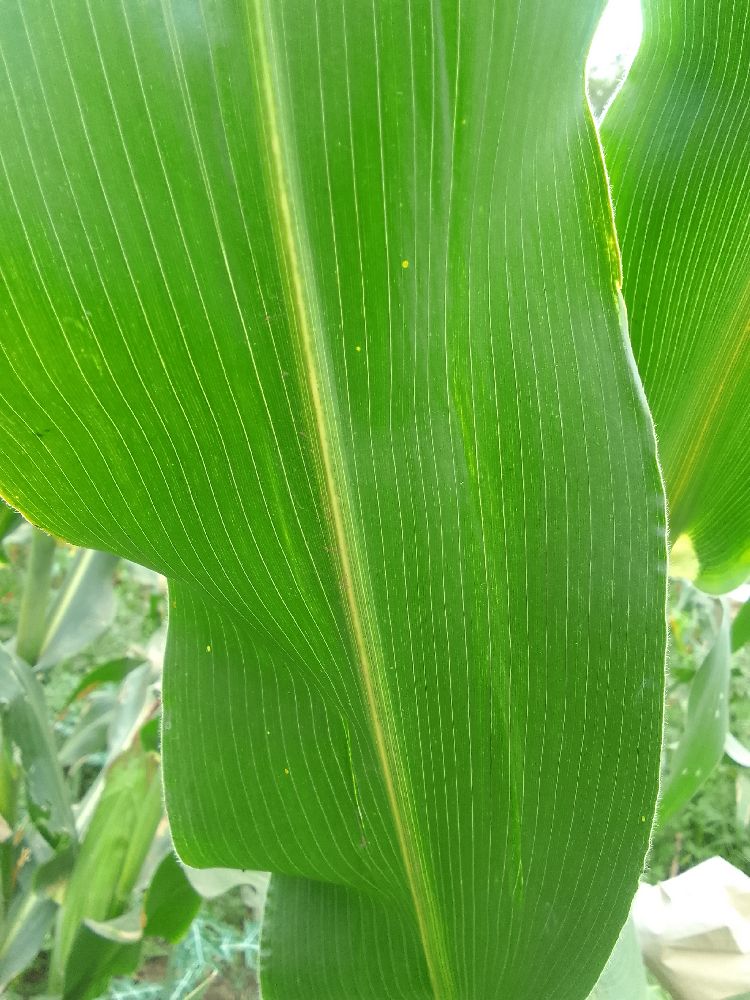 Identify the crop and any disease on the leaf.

maize, healthy
